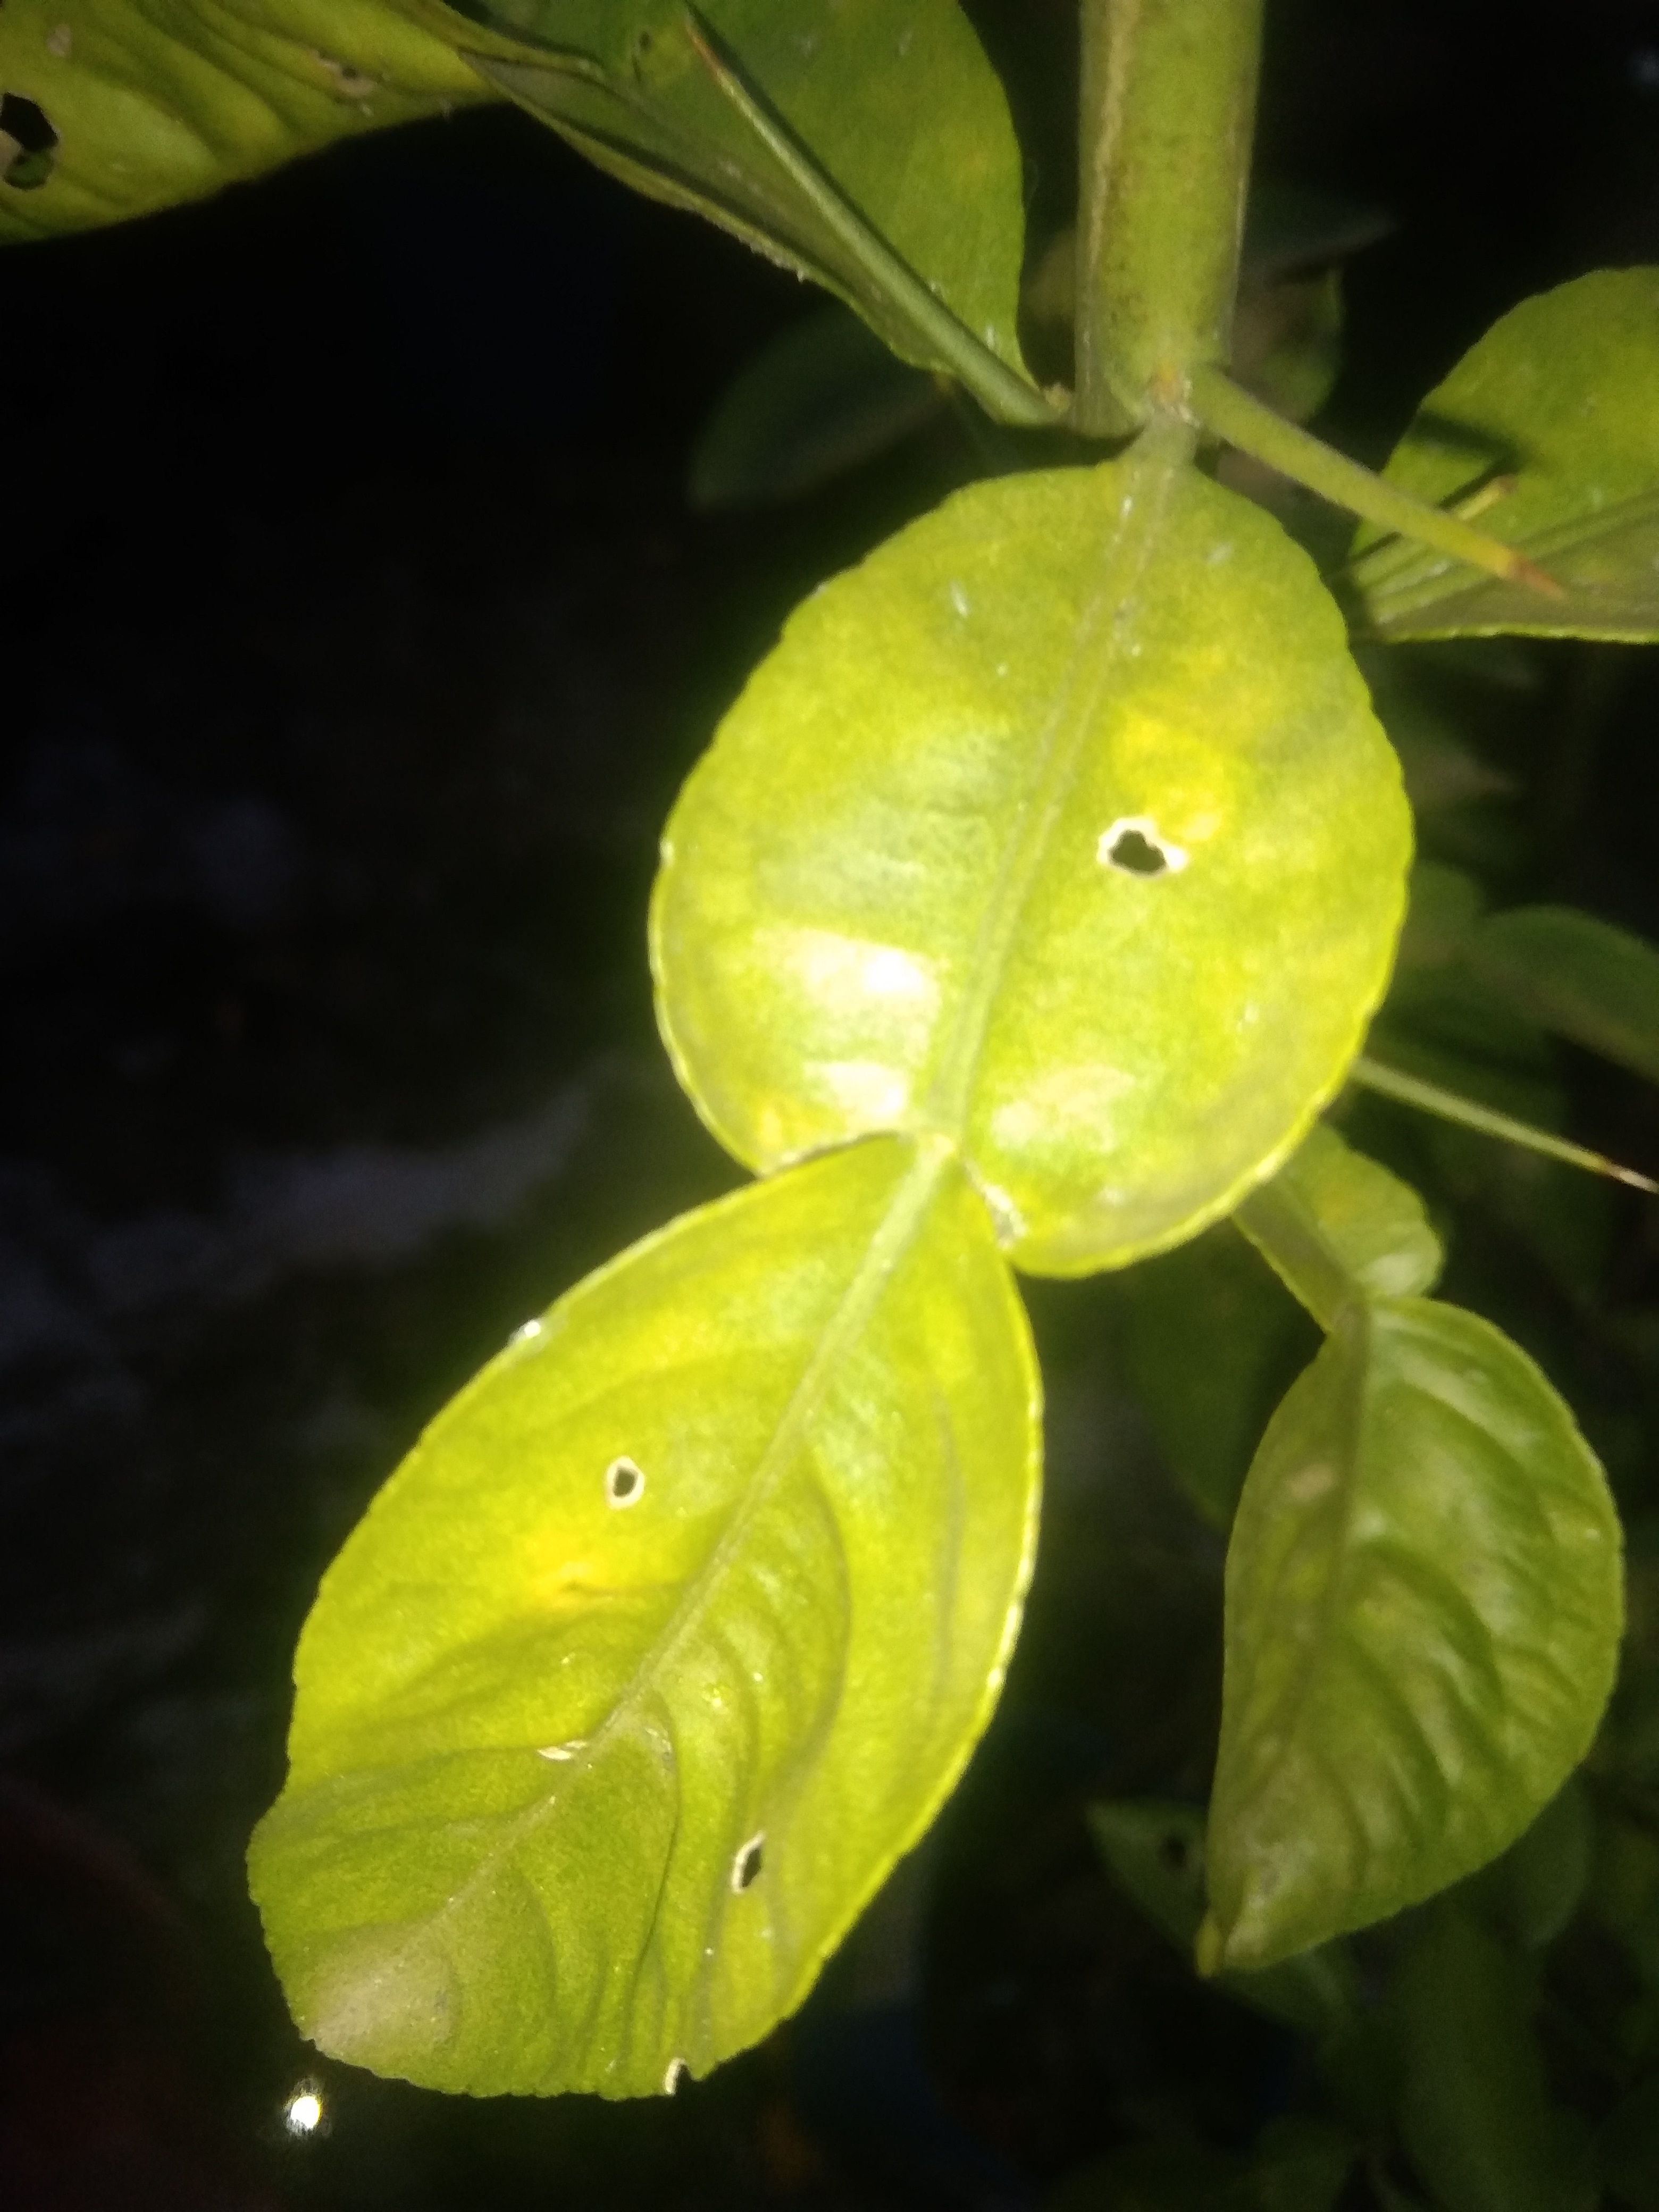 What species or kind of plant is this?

lemon
